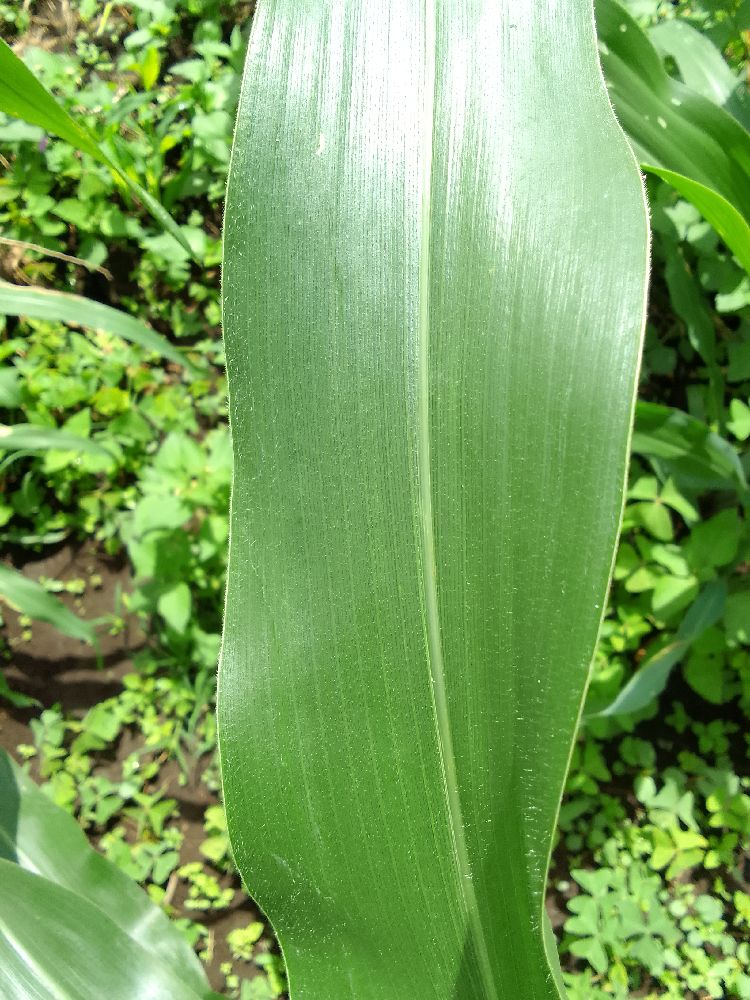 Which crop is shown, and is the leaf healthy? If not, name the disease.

maize, healthy
